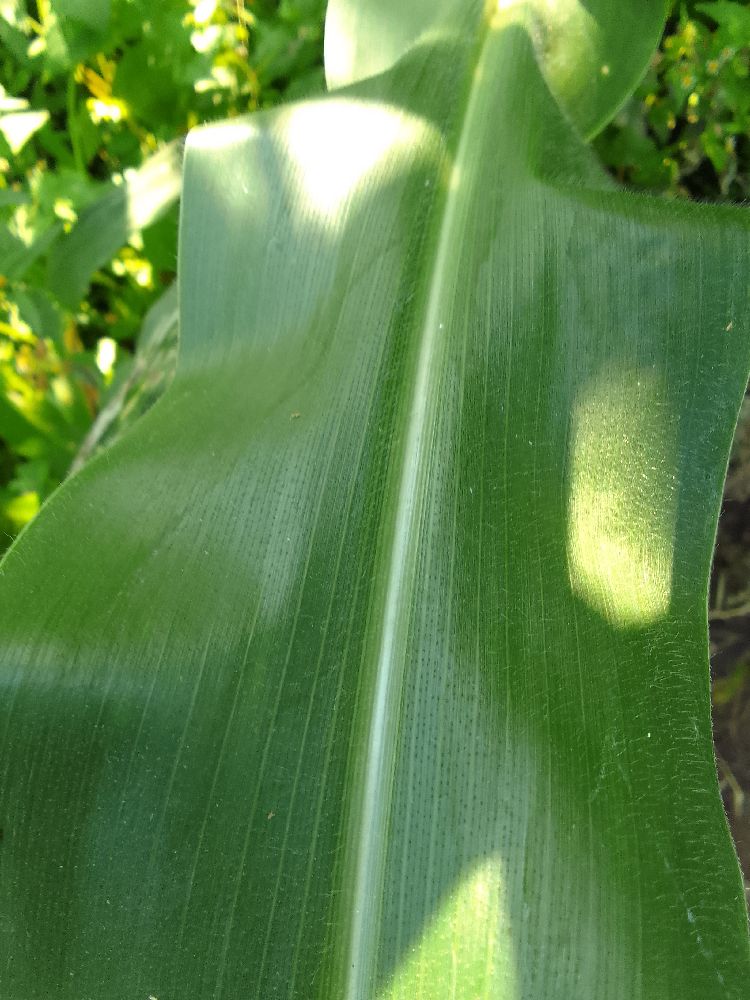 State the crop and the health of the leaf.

maize, healthy
